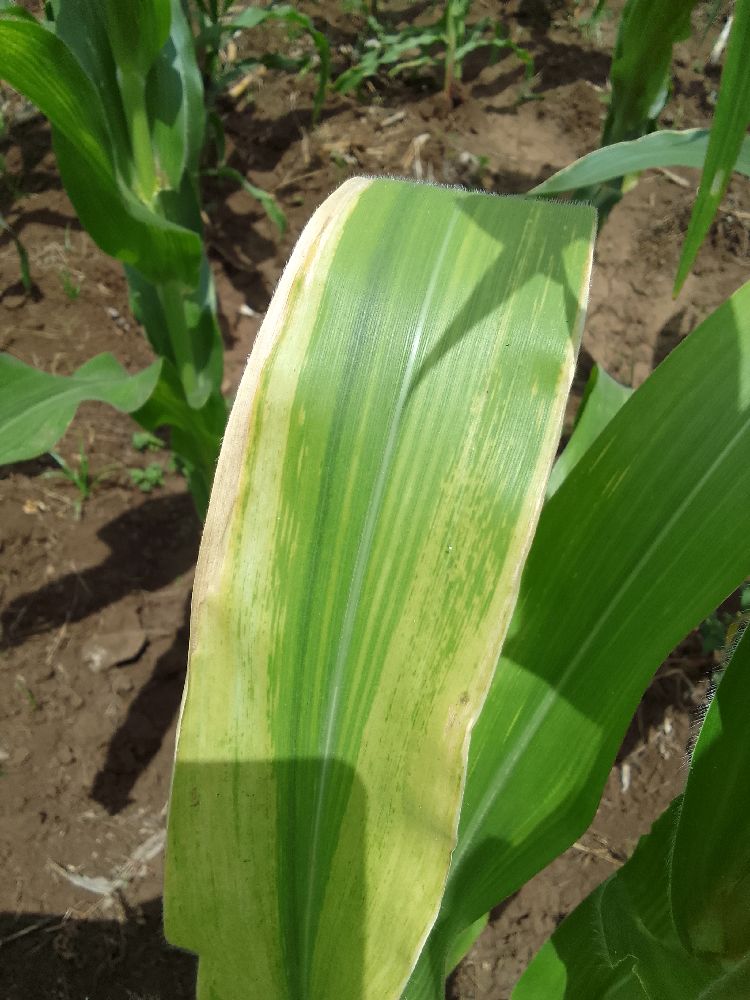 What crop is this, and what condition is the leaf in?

maize, maize lethal necrosis
